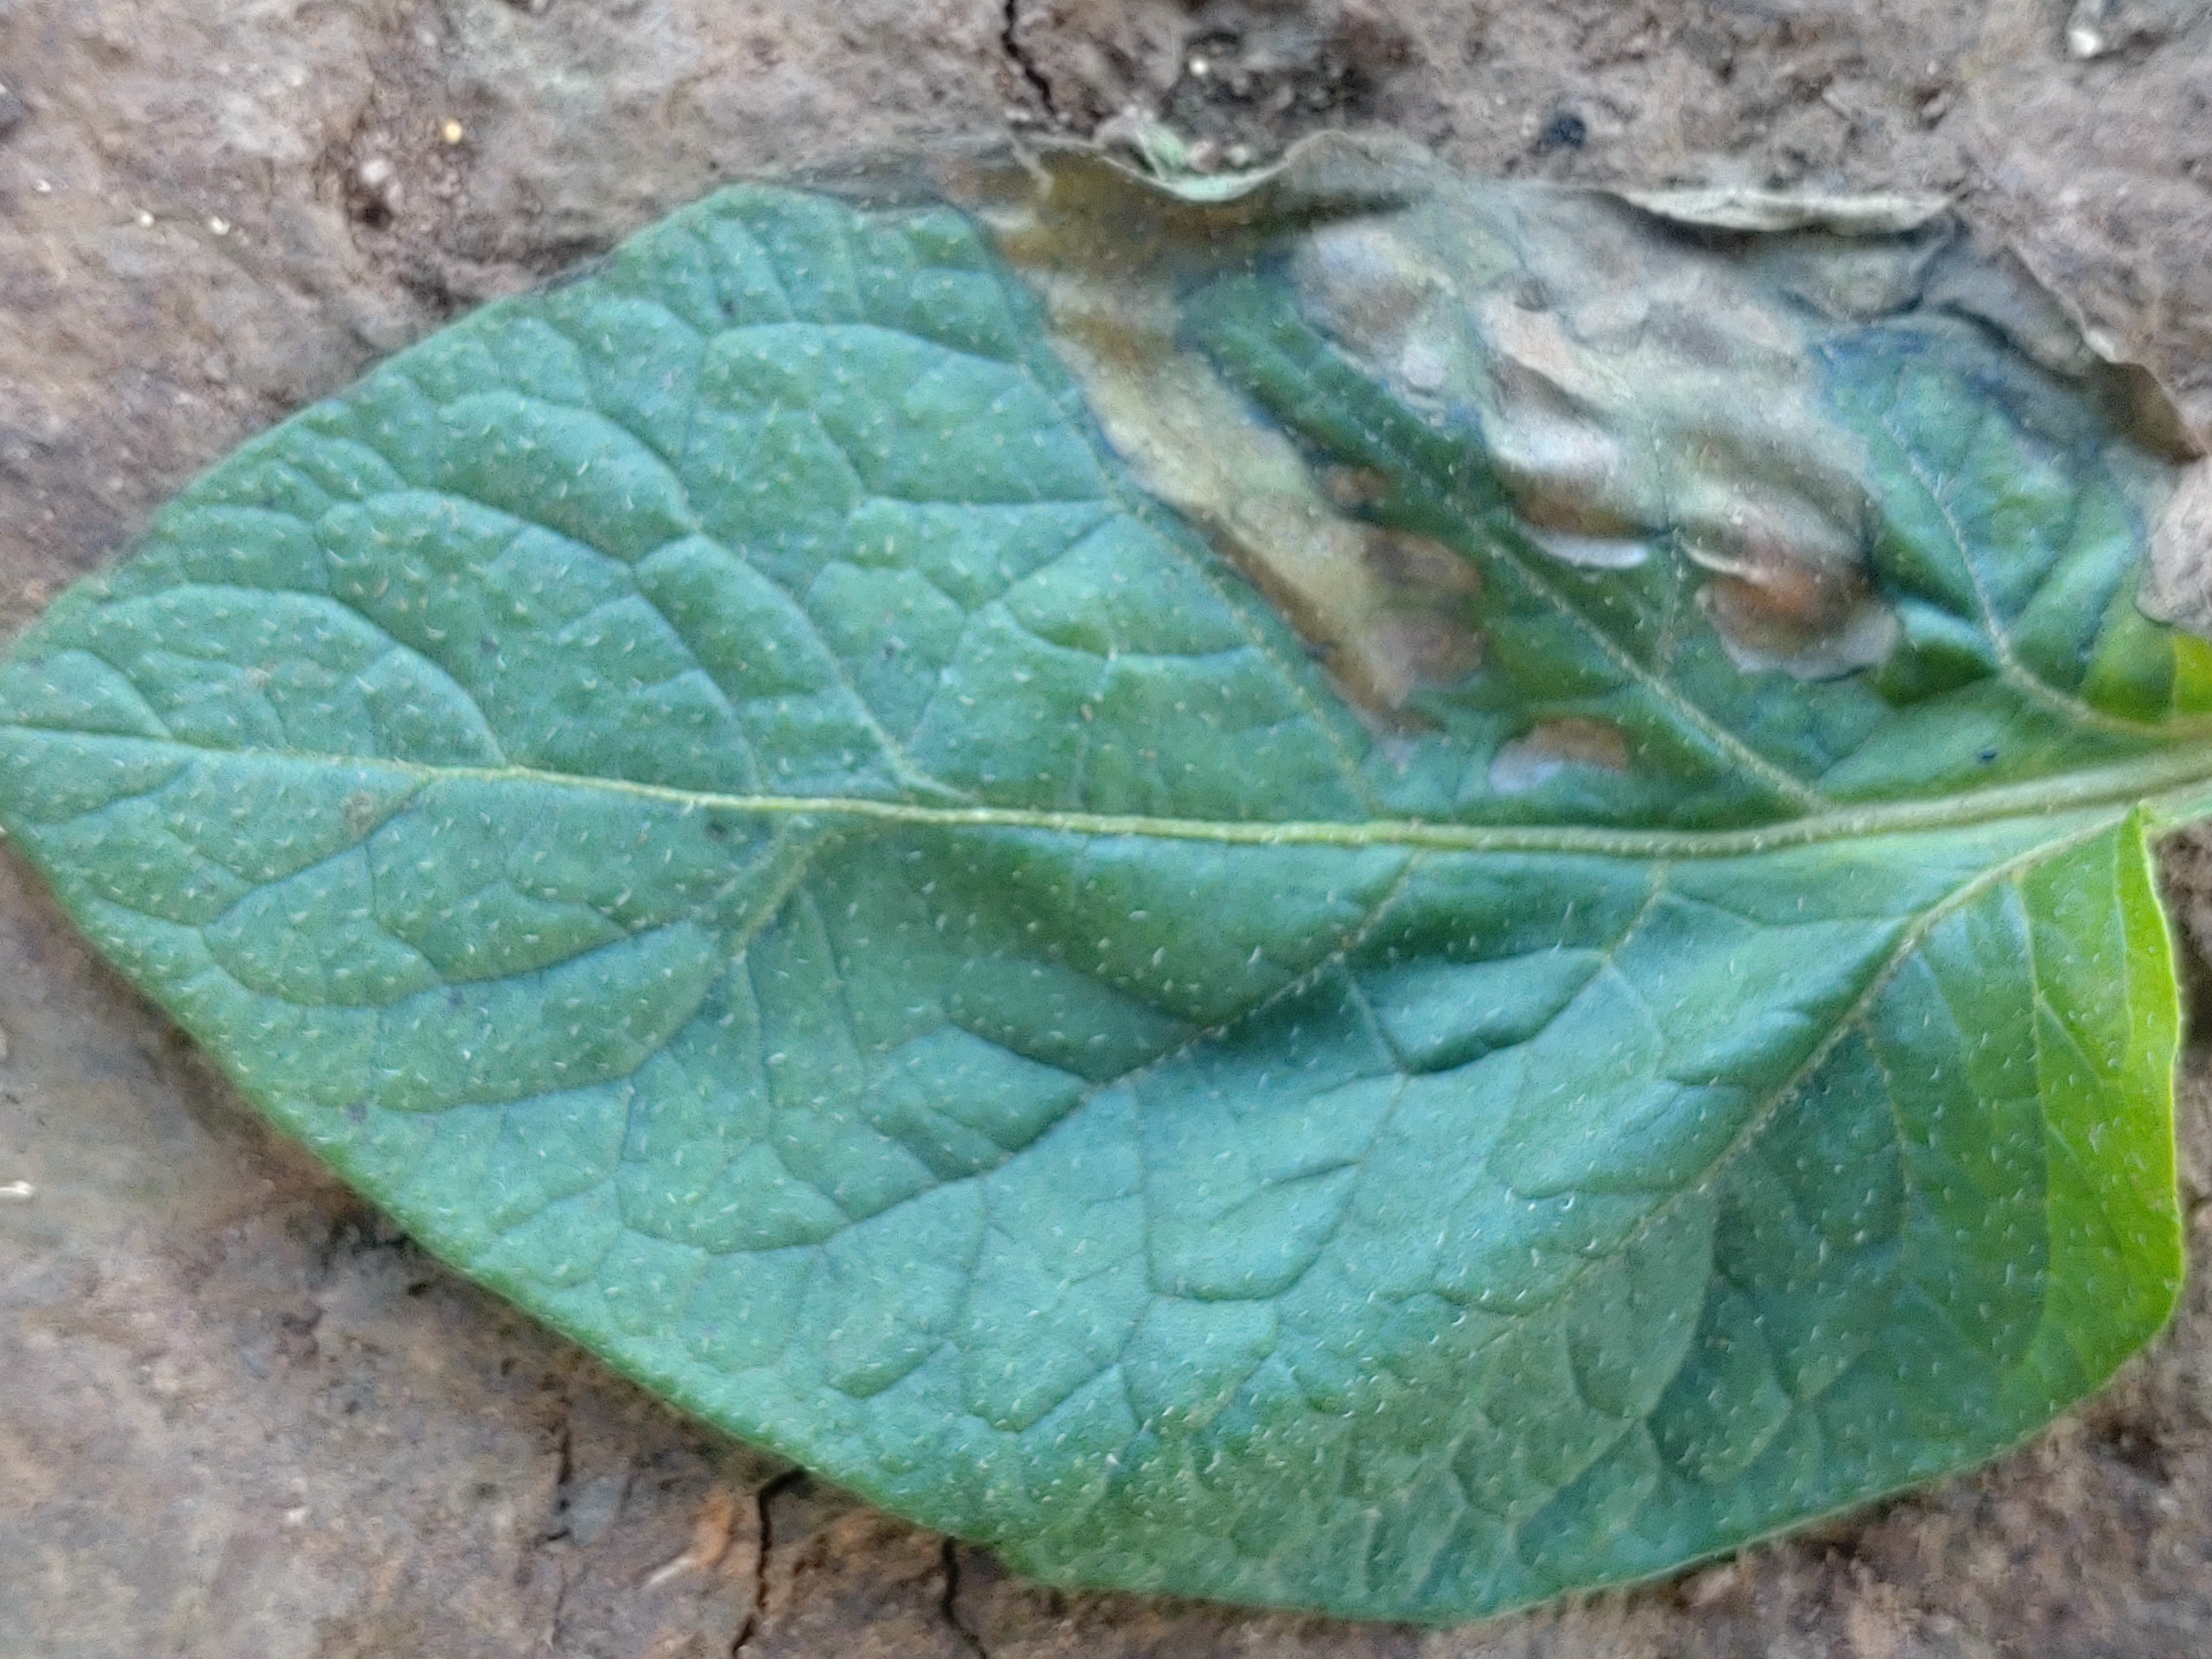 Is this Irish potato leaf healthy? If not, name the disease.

early blight
